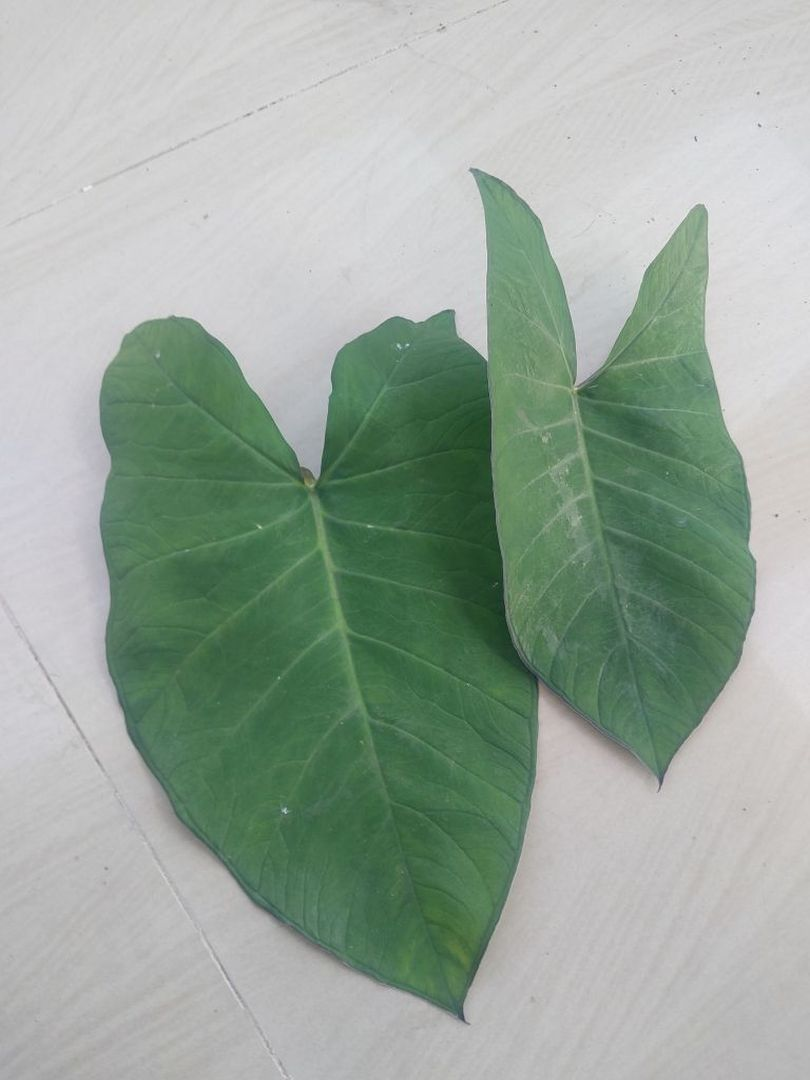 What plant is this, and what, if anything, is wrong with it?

taro, healthy
